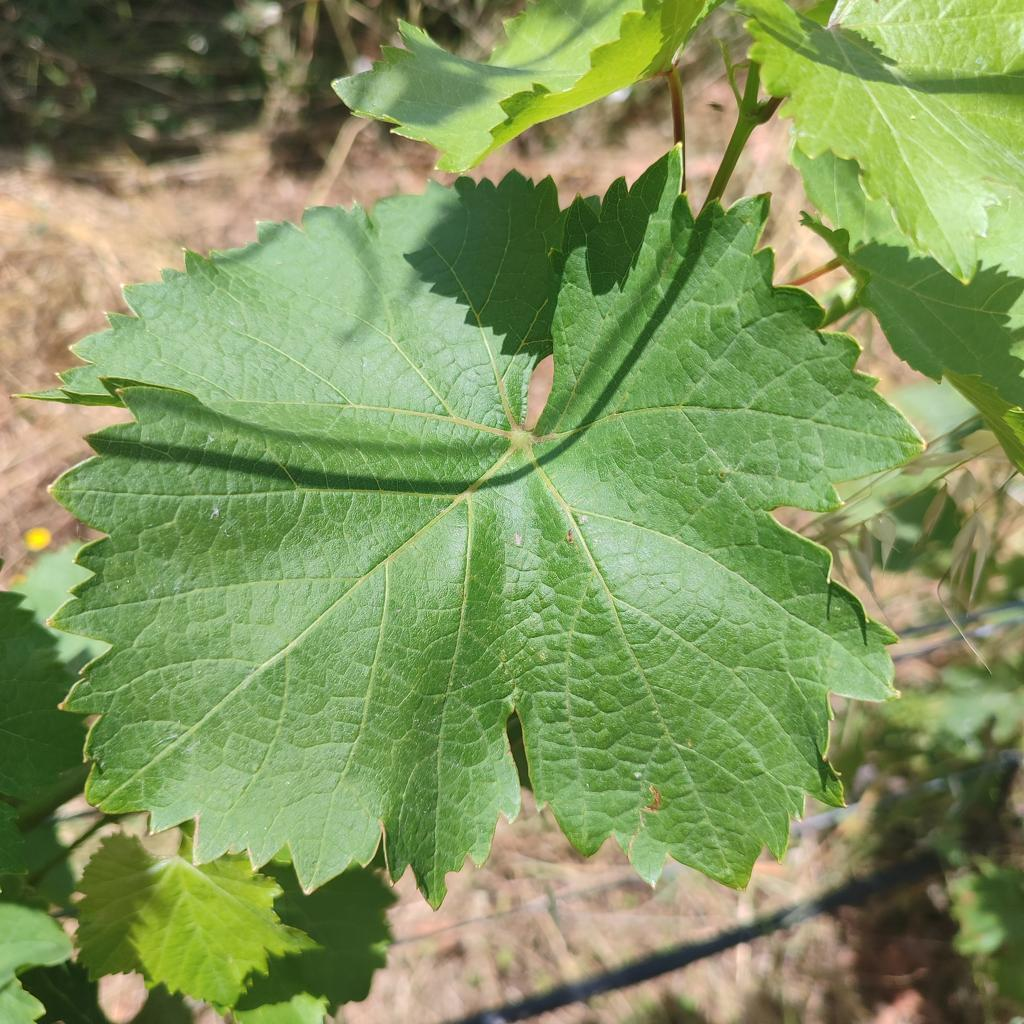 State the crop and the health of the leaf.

grapevine, healthy
